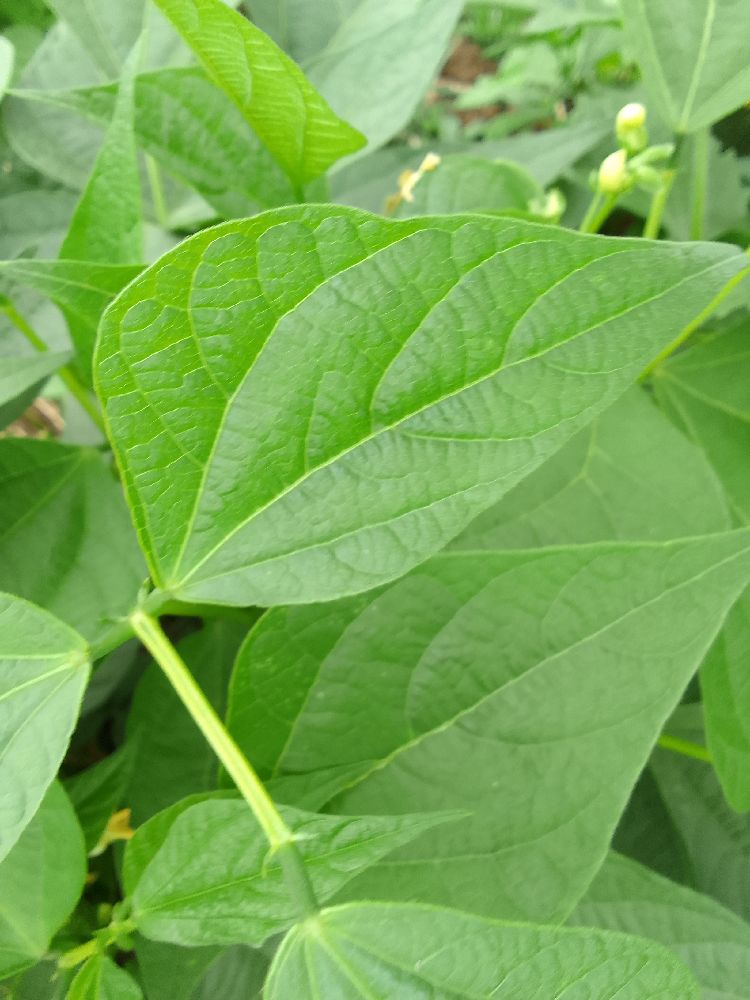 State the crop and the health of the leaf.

common bean, healthy
